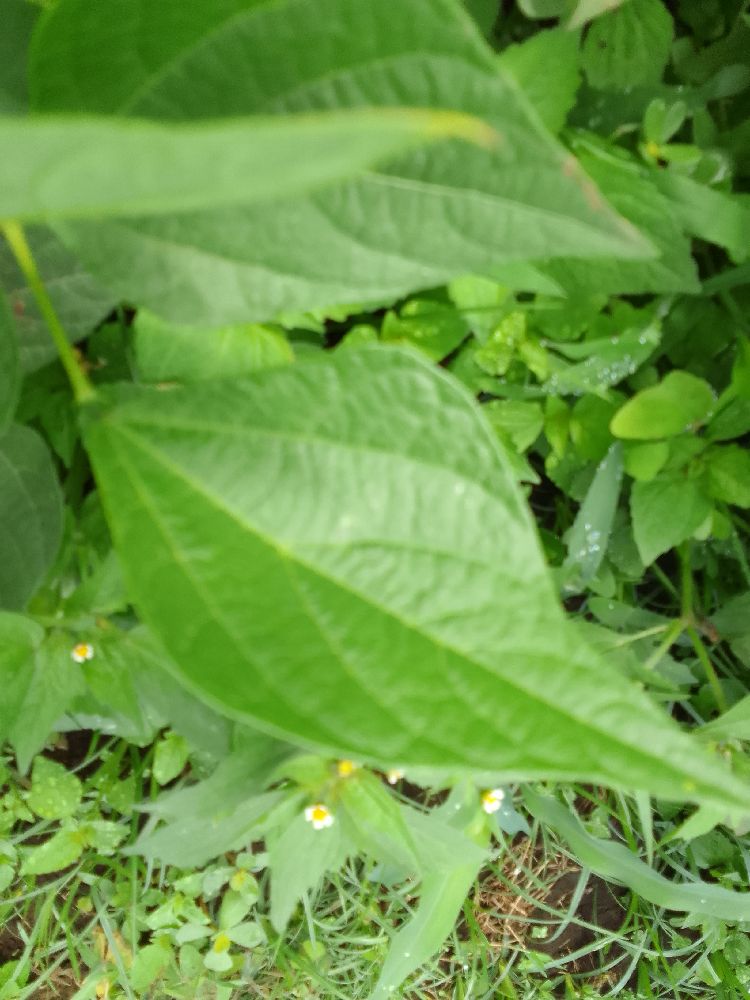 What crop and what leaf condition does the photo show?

common bean, healthy
